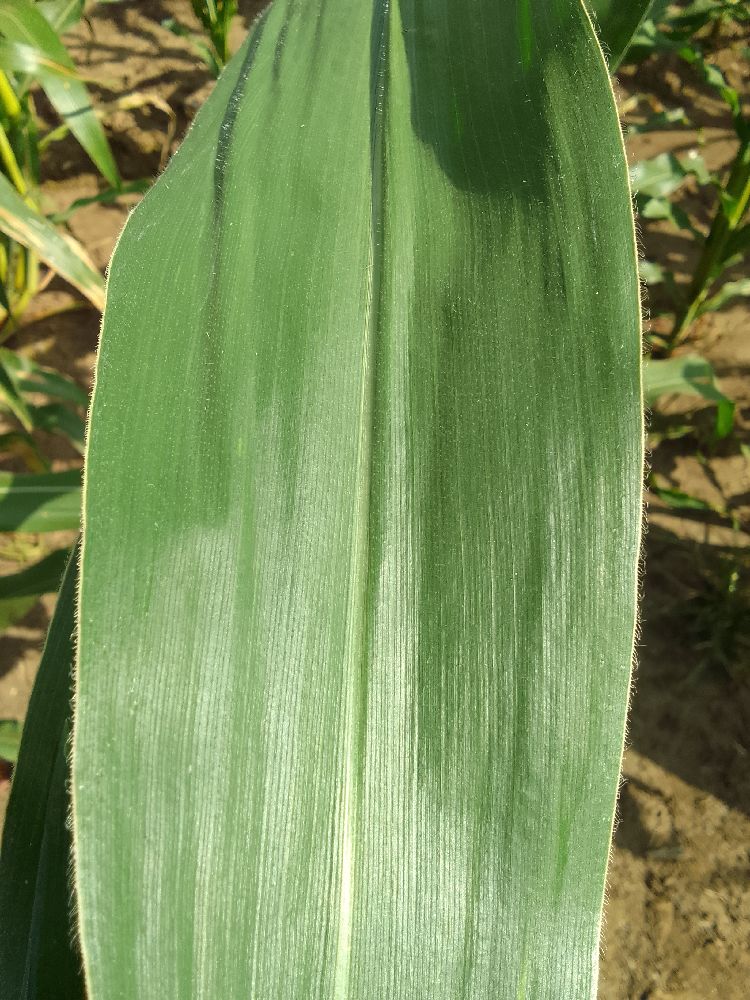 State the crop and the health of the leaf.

maize, healthy
